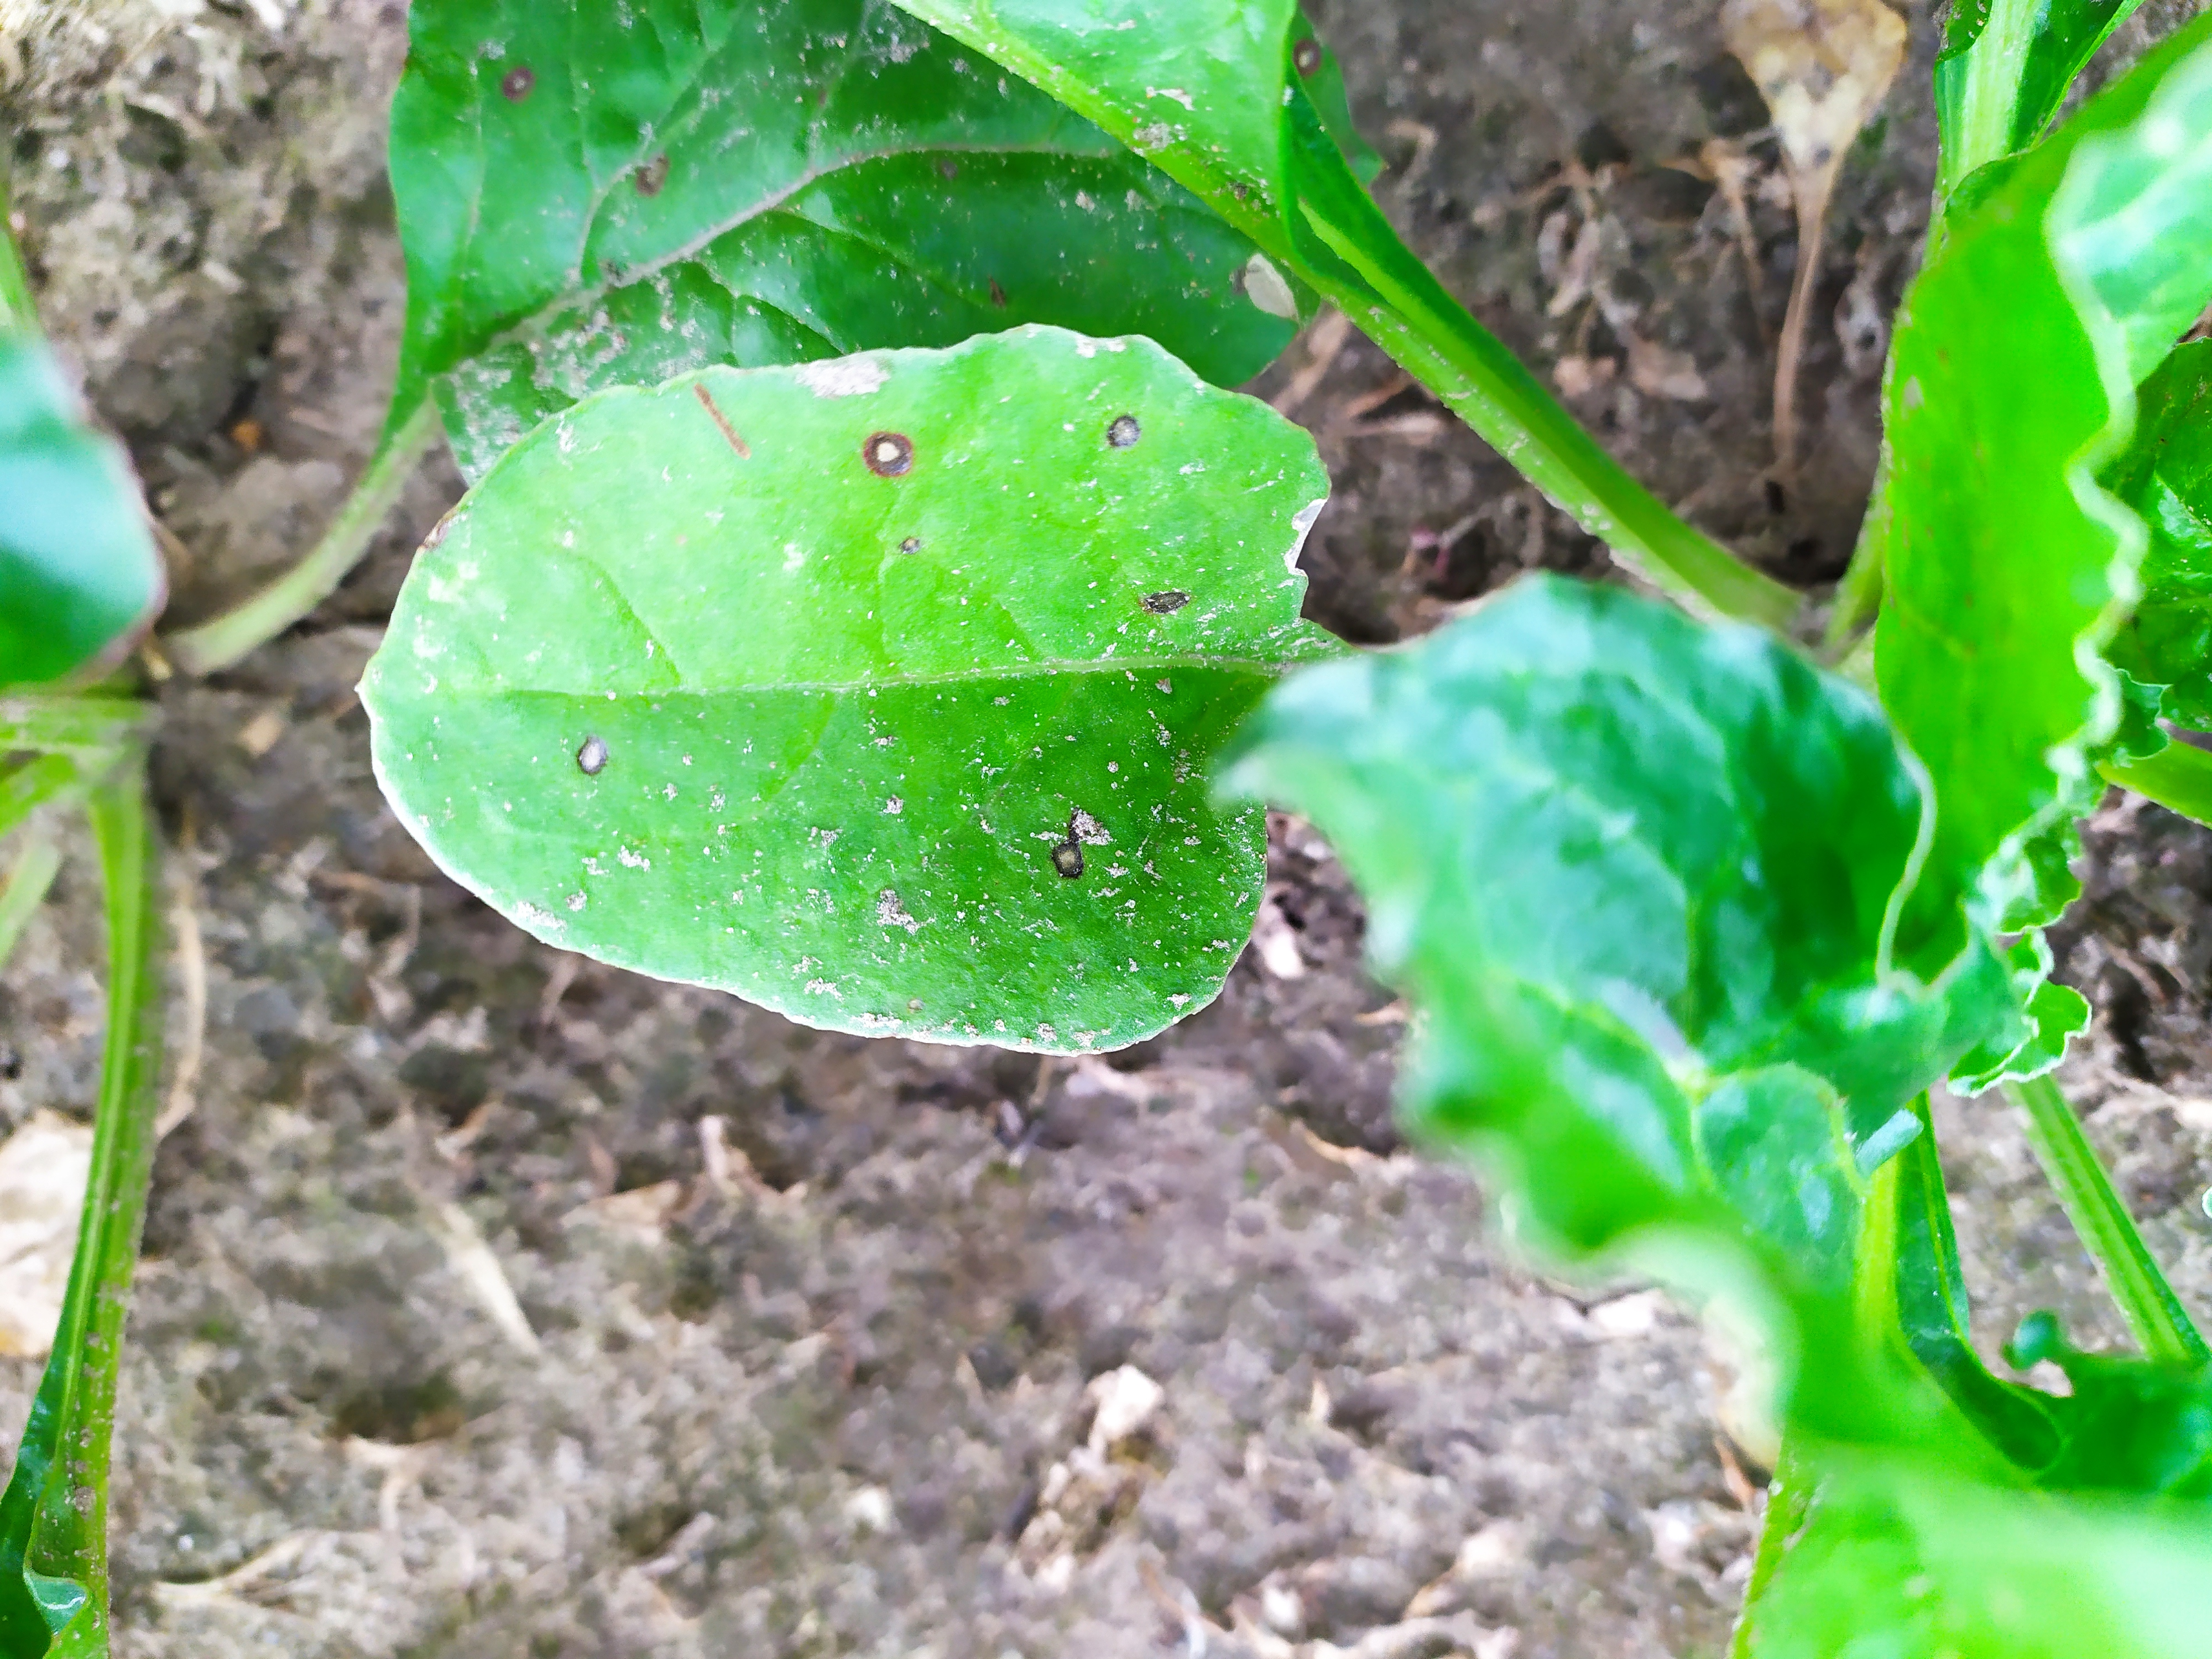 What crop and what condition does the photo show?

beet, cercospora
